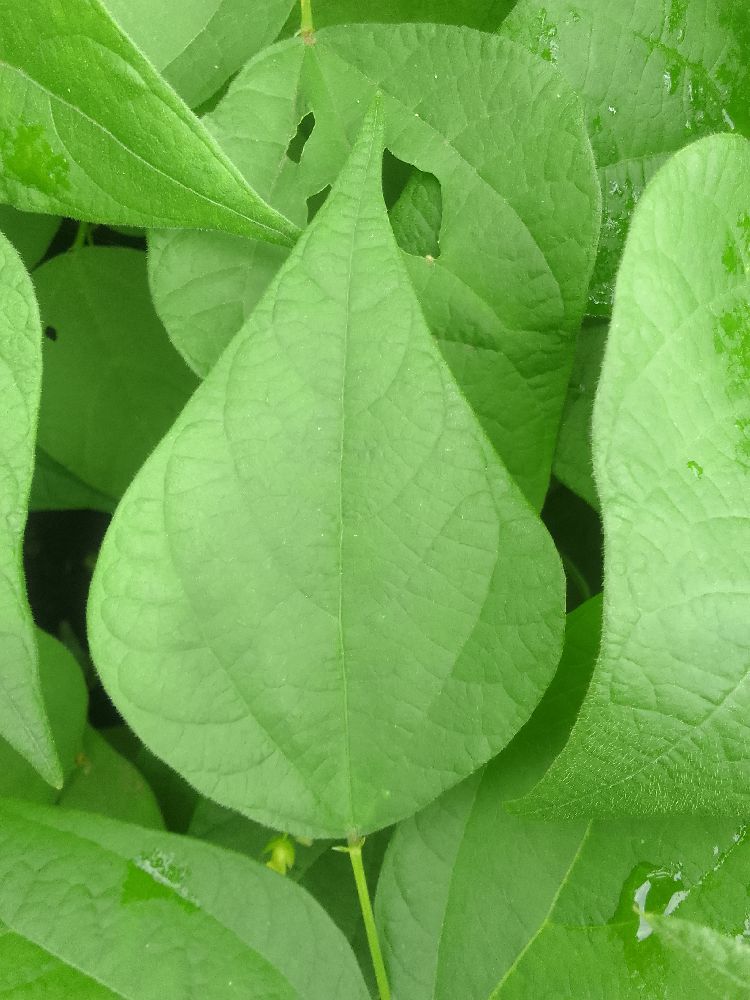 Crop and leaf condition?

common bean, healthy
